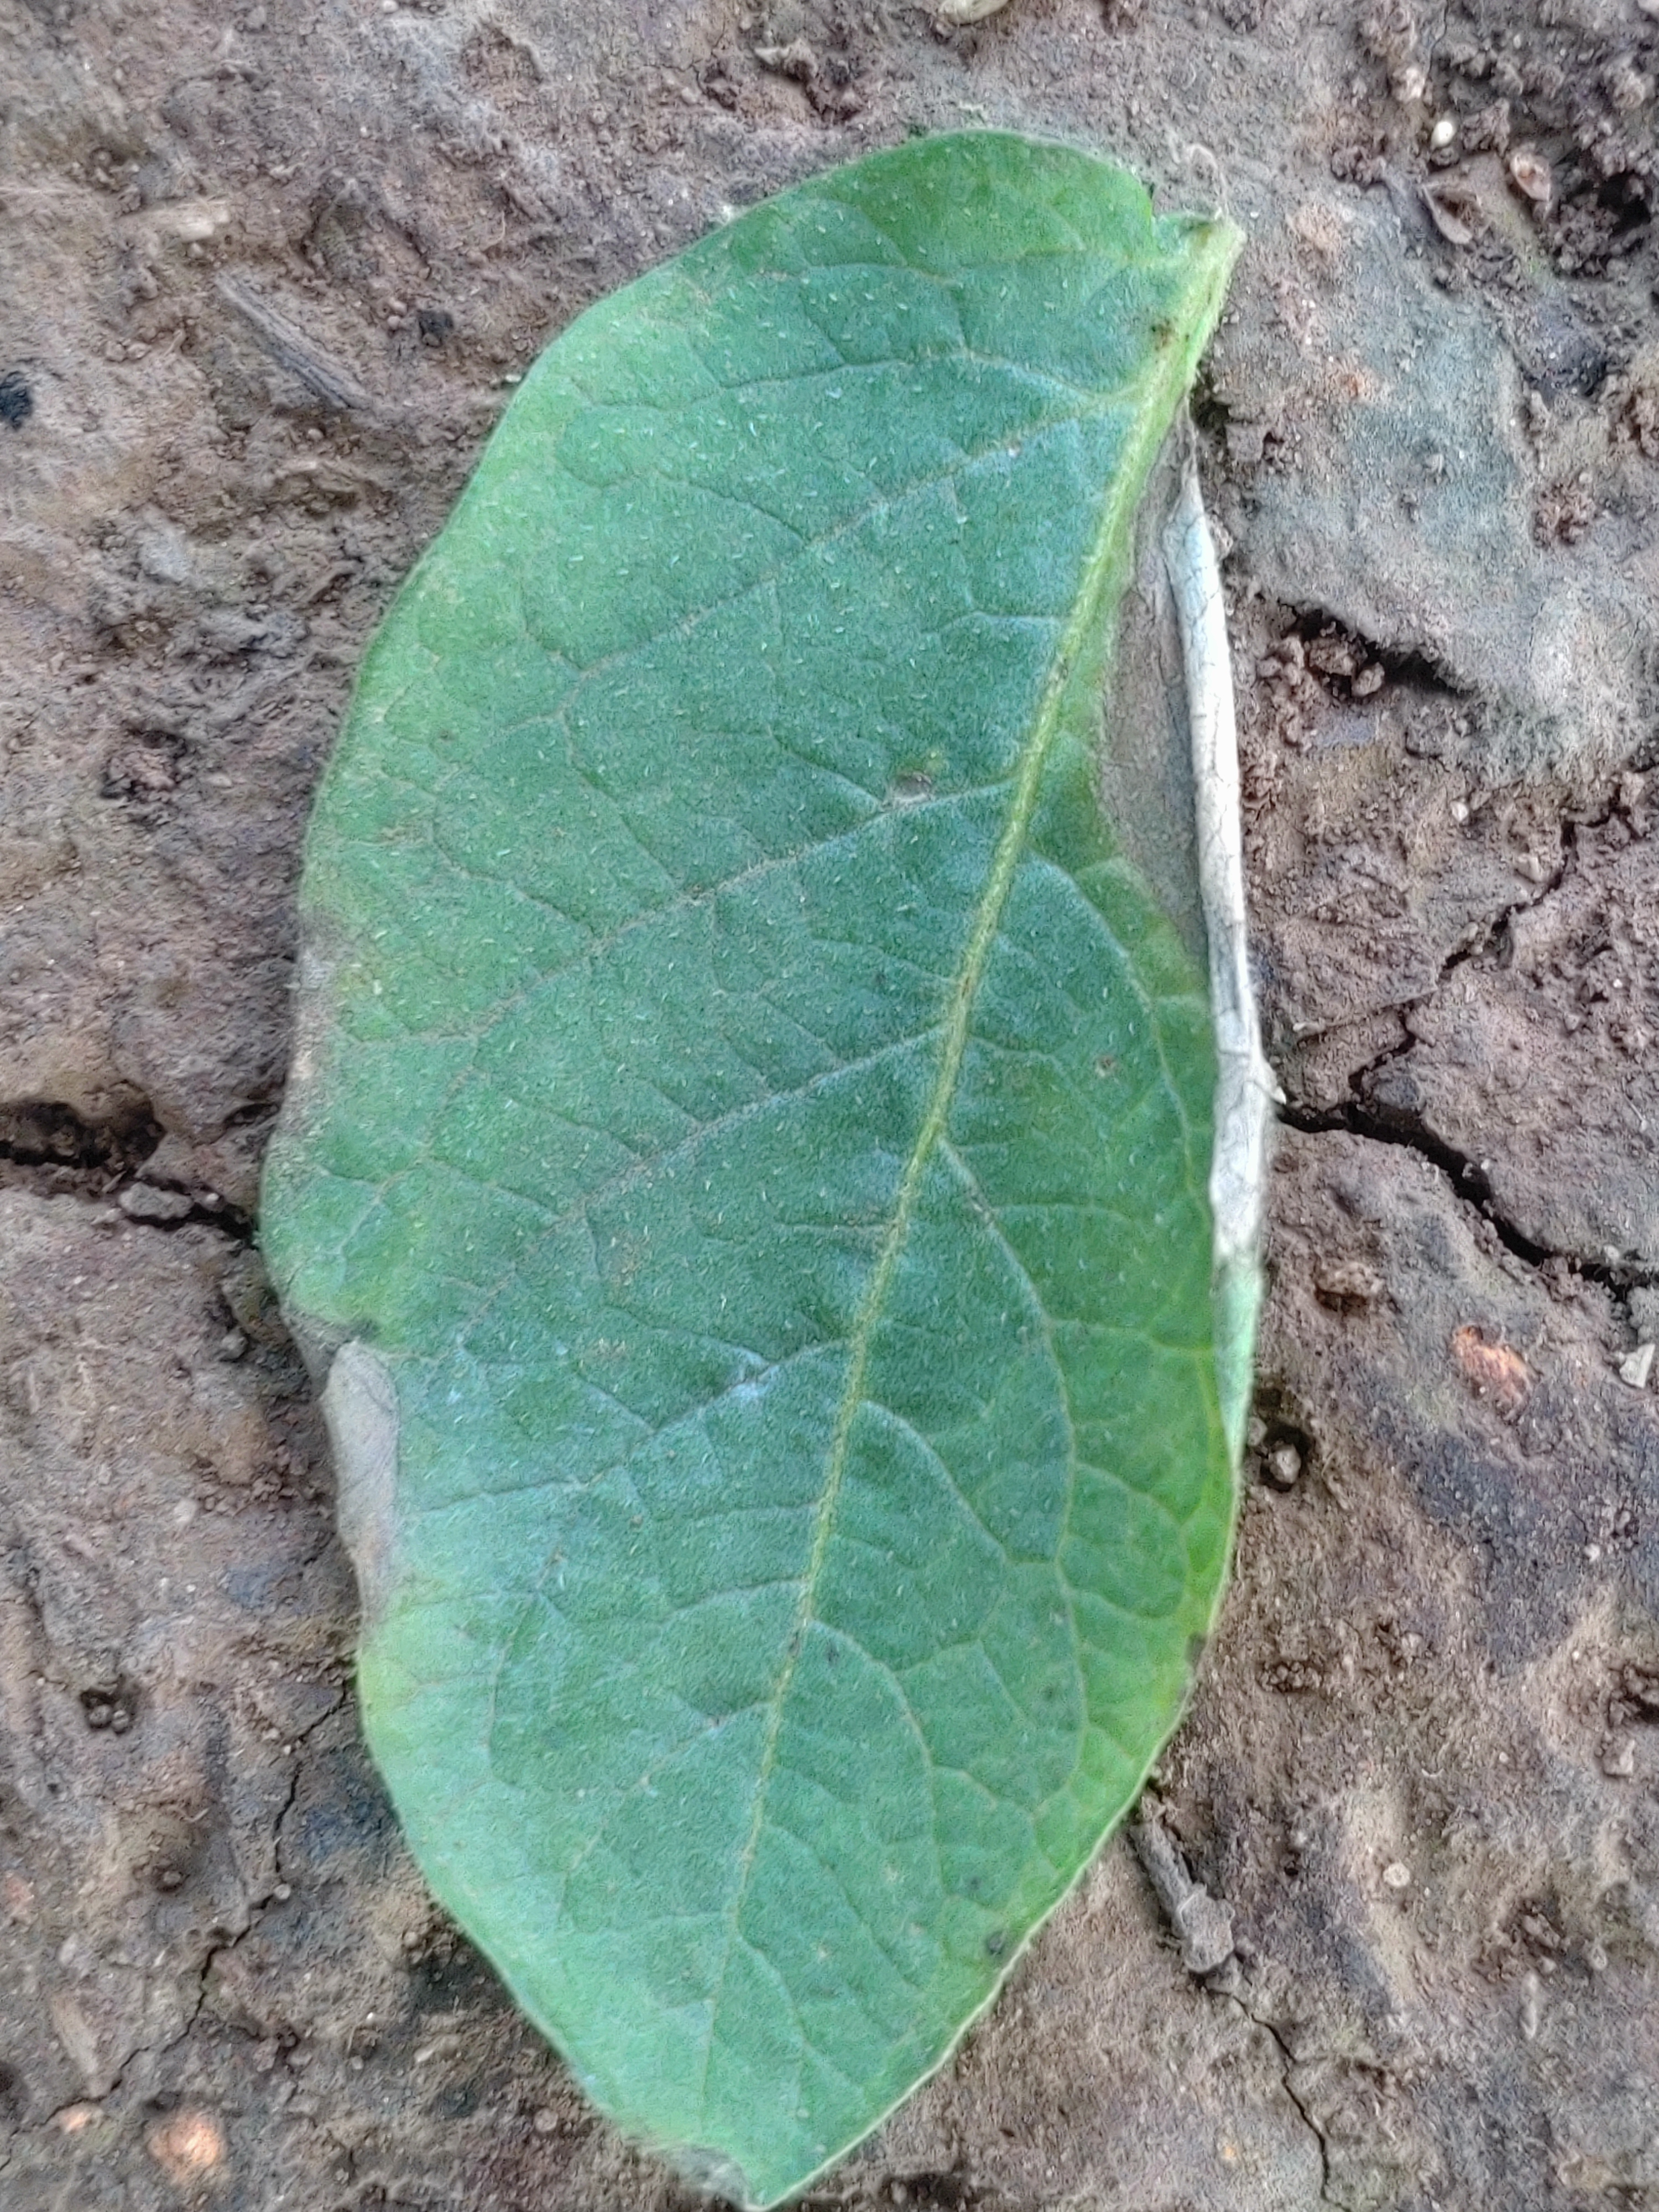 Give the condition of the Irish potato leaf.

early blight
